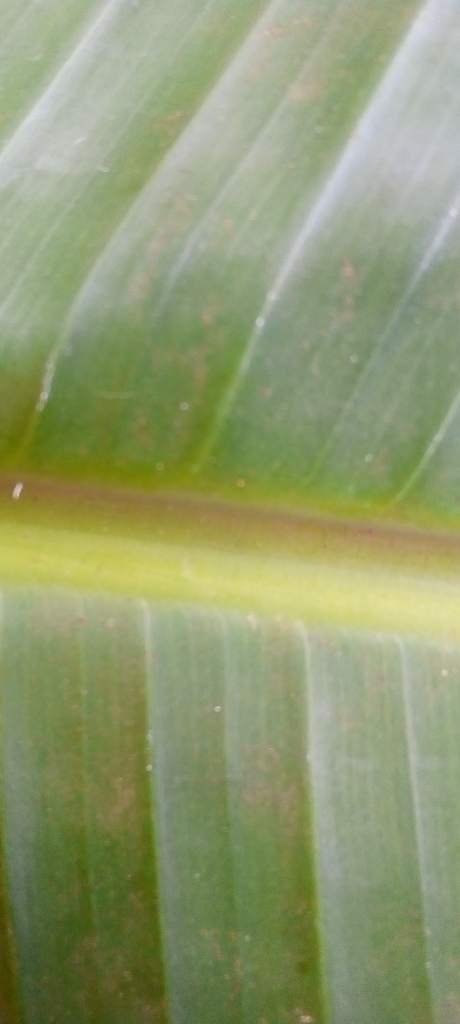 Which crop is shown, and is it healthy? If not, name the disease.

banana, healthy
